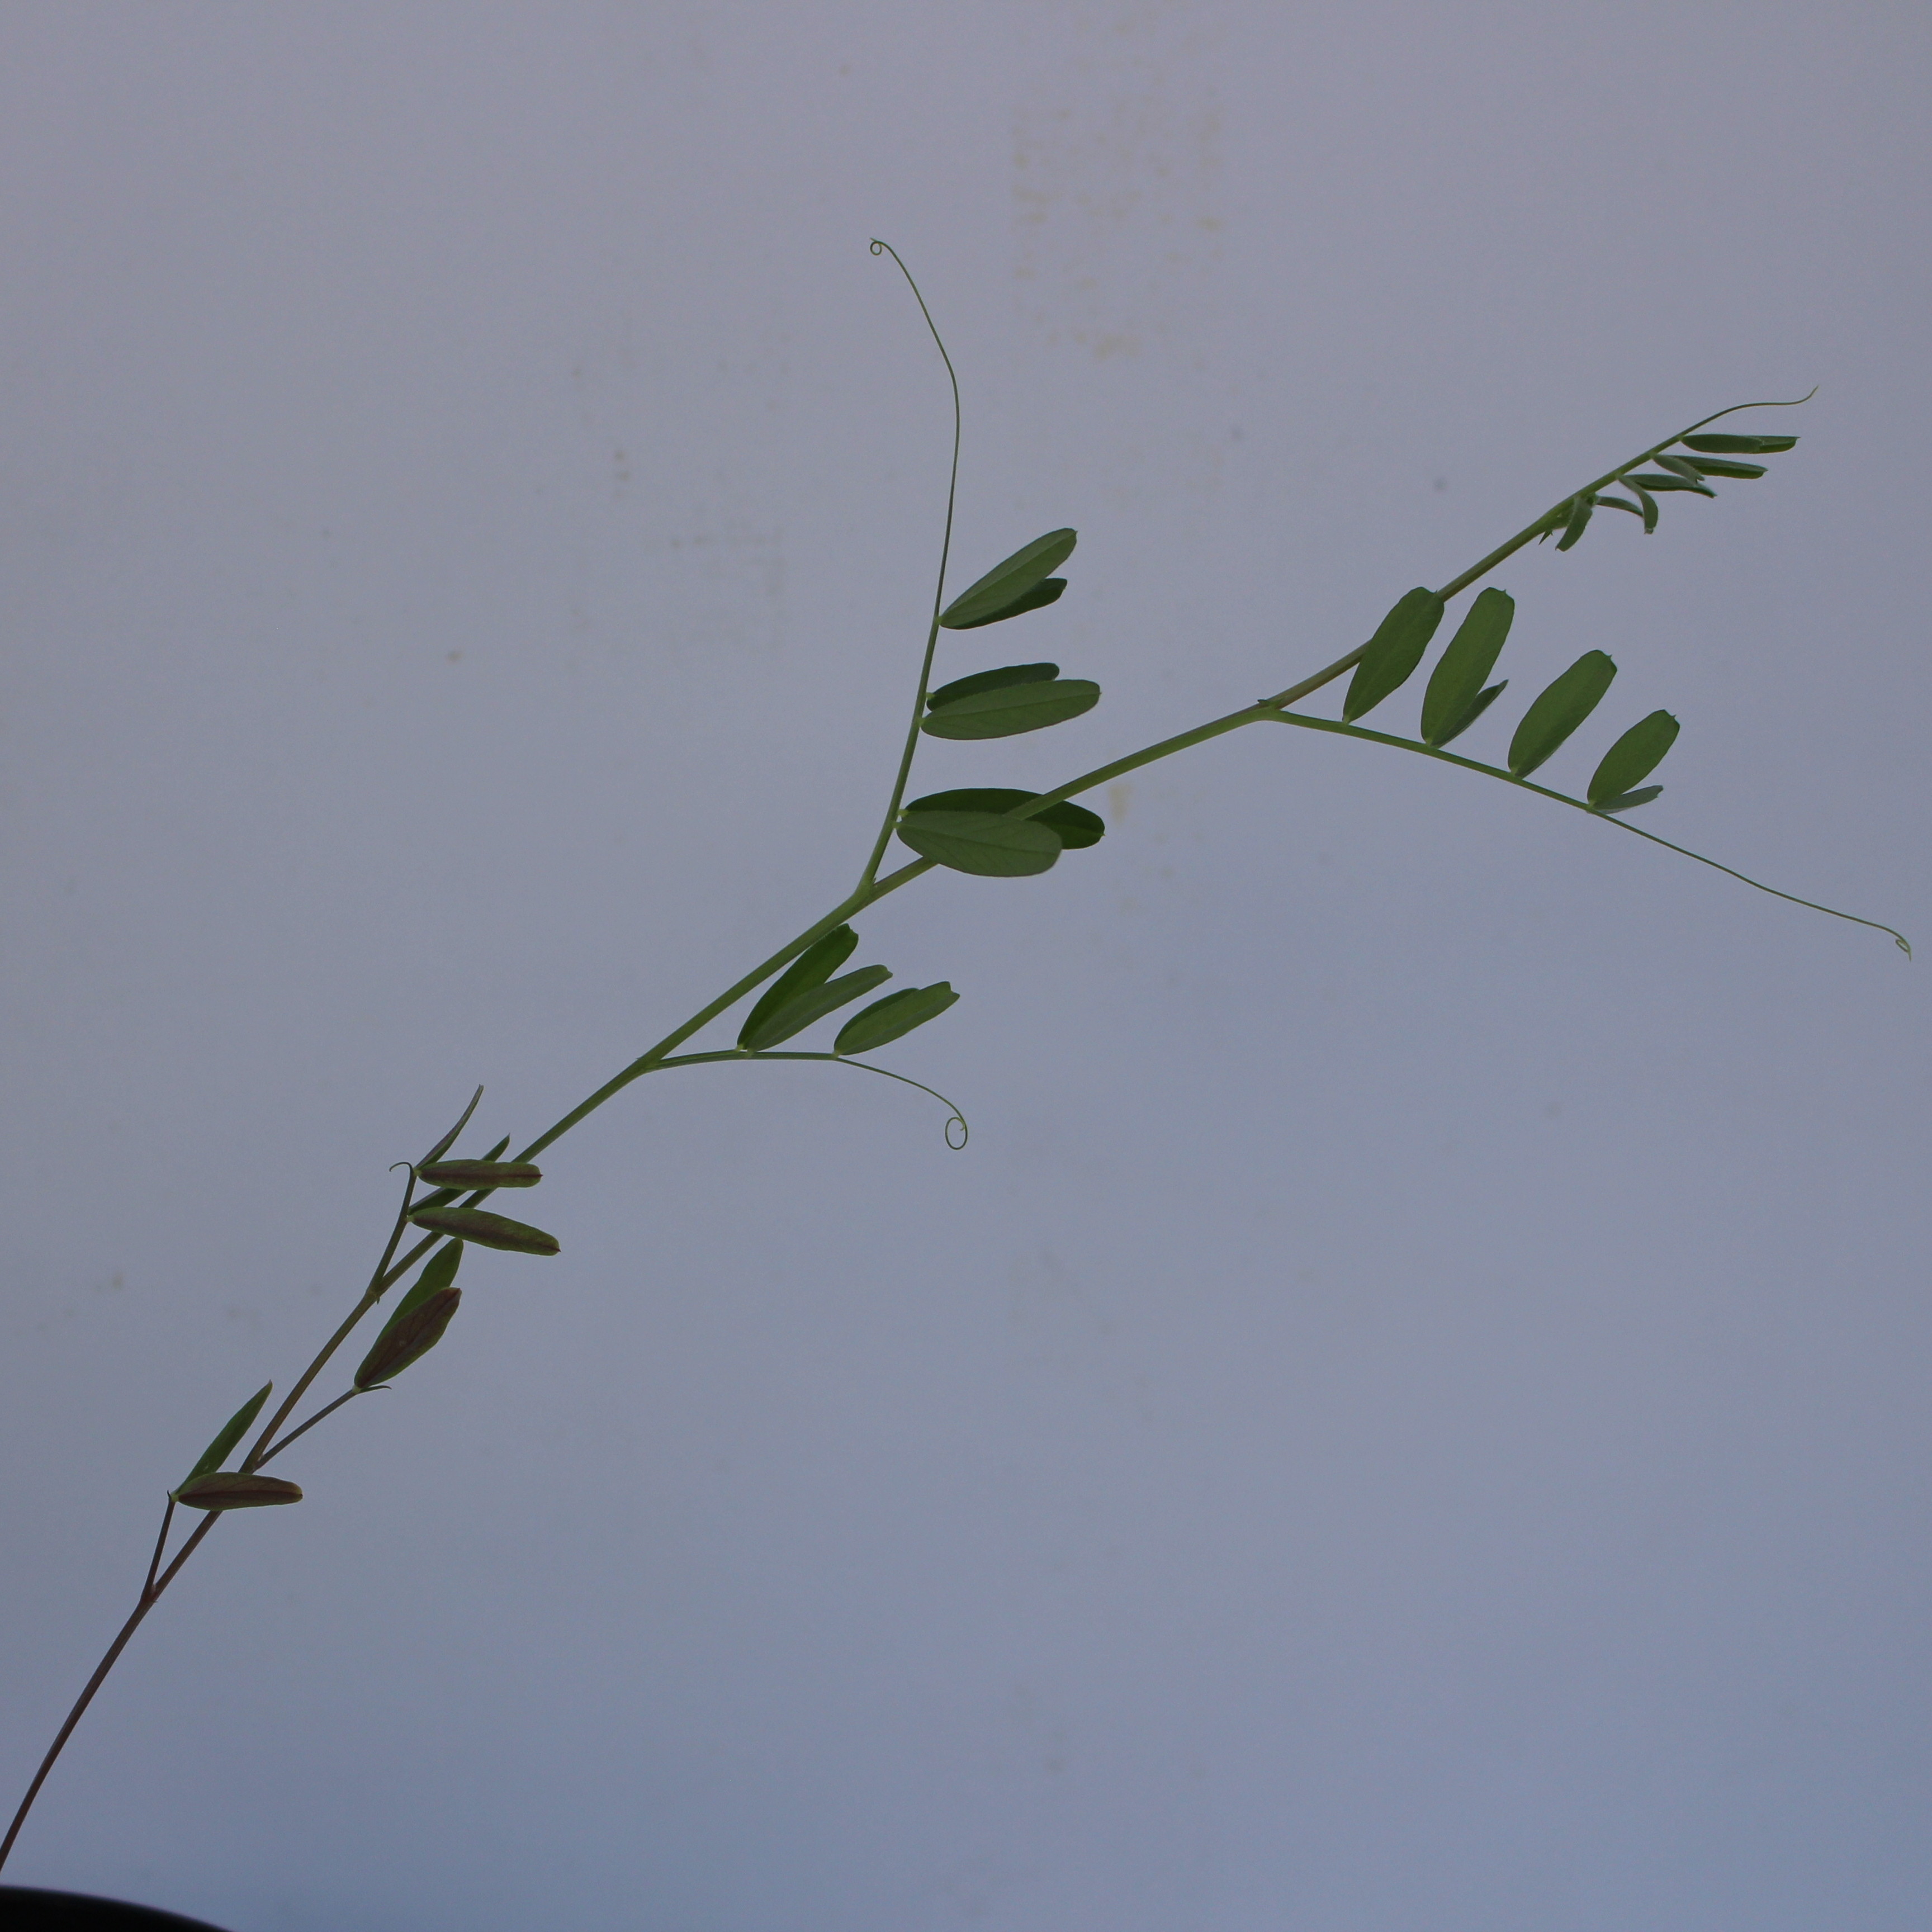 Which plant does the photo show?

Vicia sativa
